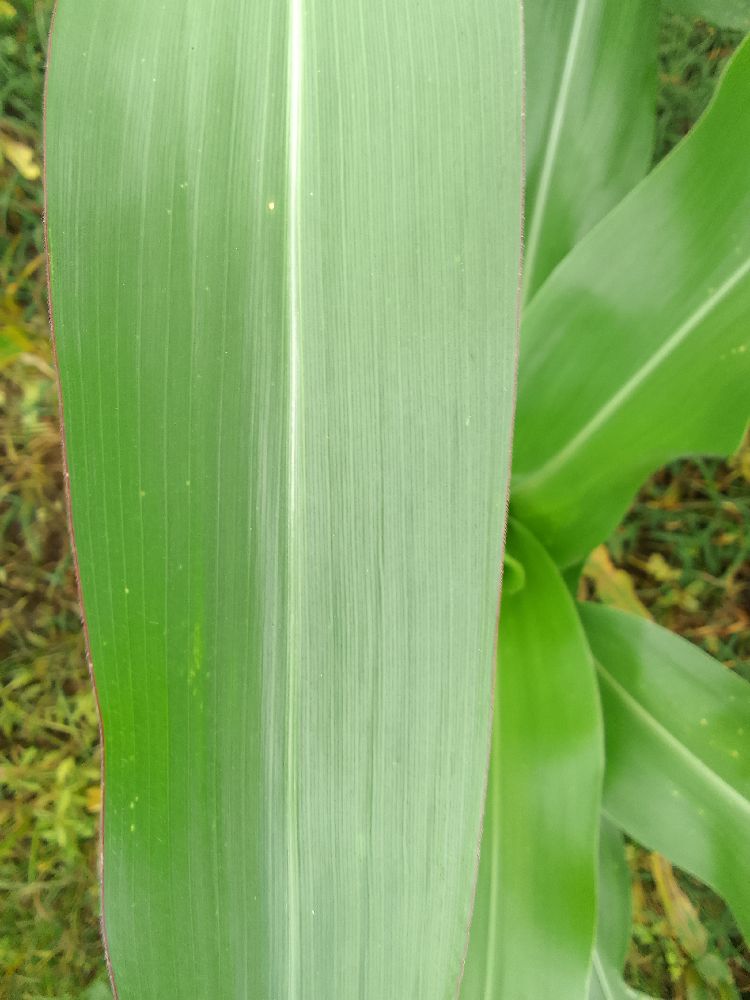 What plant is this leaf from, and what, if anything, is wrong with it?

maize, healthy
